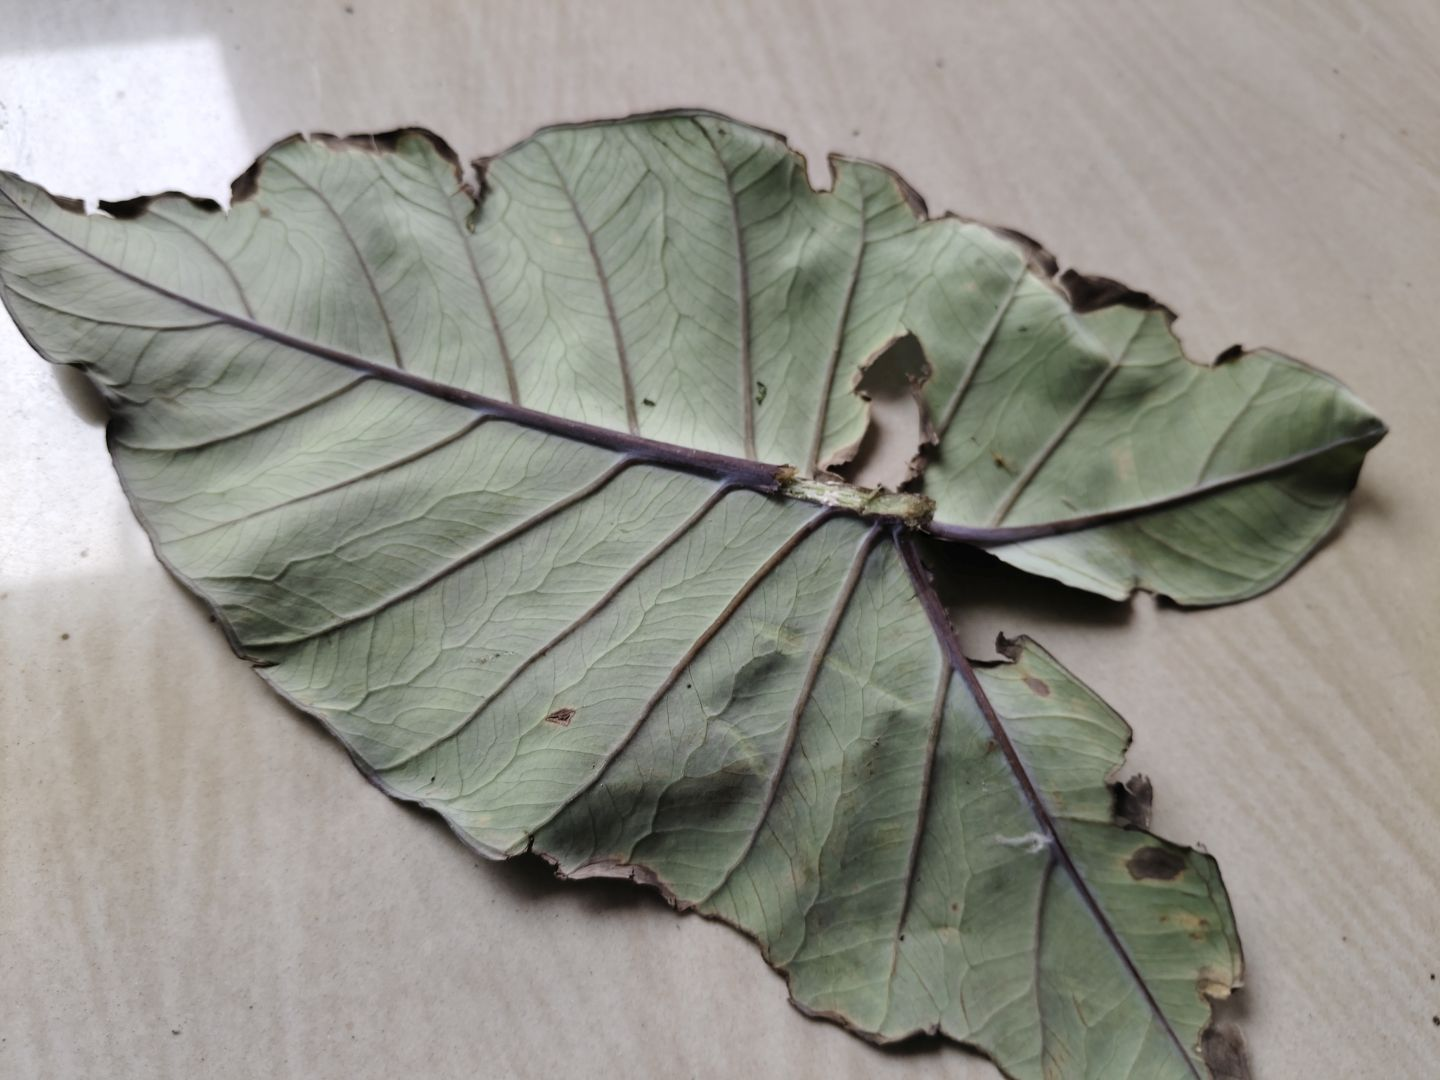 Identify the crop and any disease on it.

taro, leaf blight
